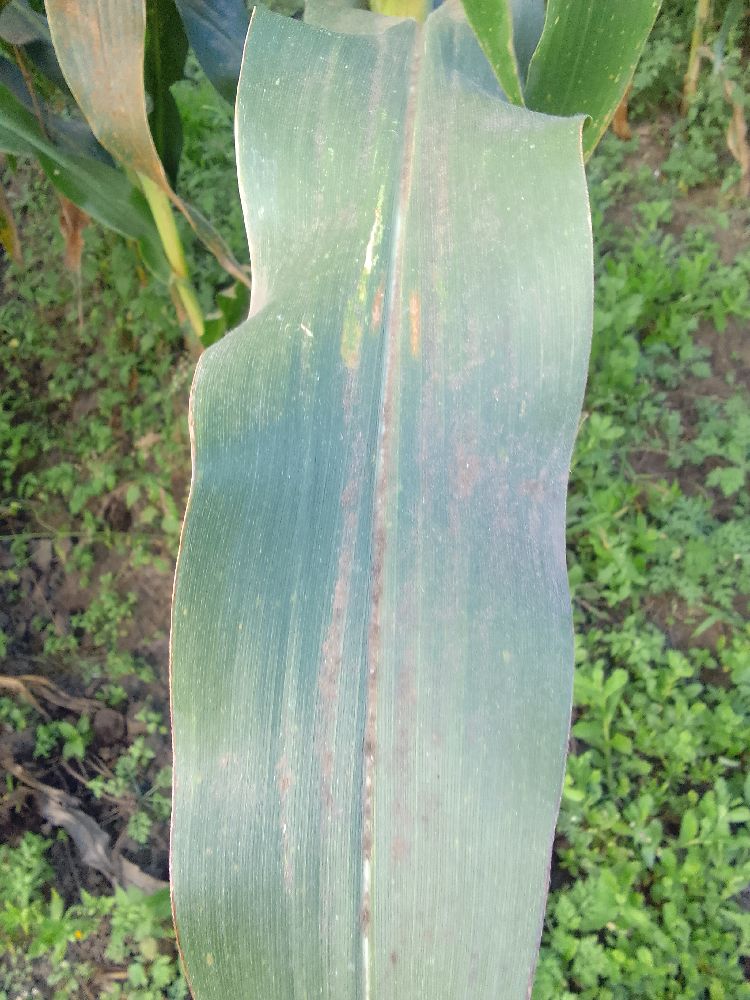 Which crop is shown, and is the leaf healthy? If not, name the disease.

maize, healthy
